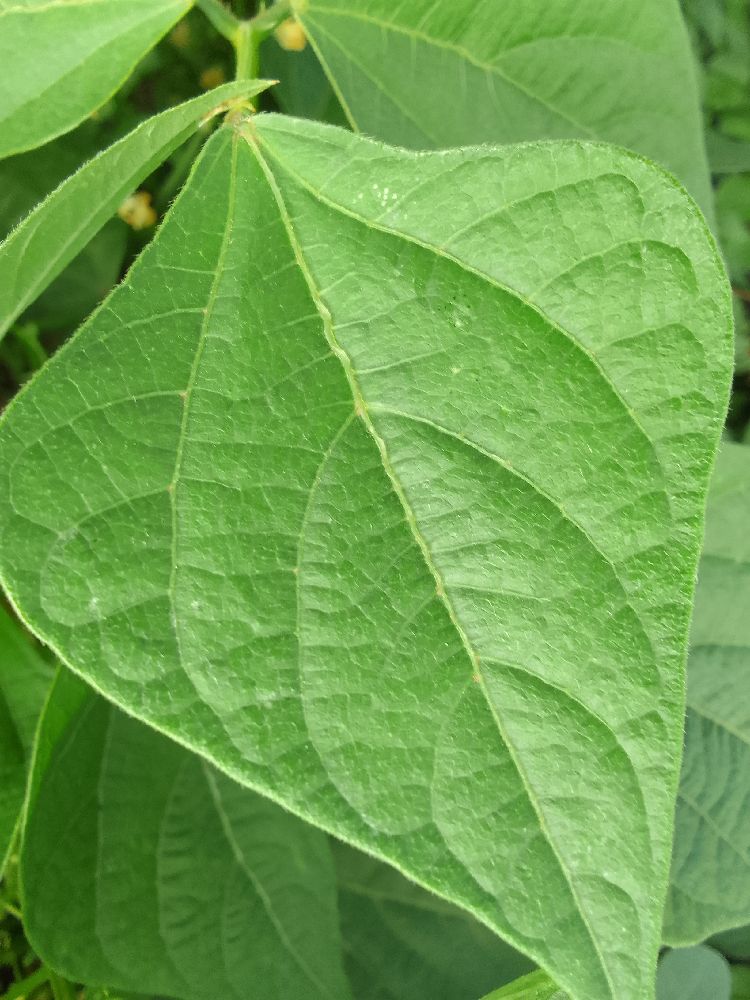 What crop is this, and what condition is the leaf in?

common bean, healthy
